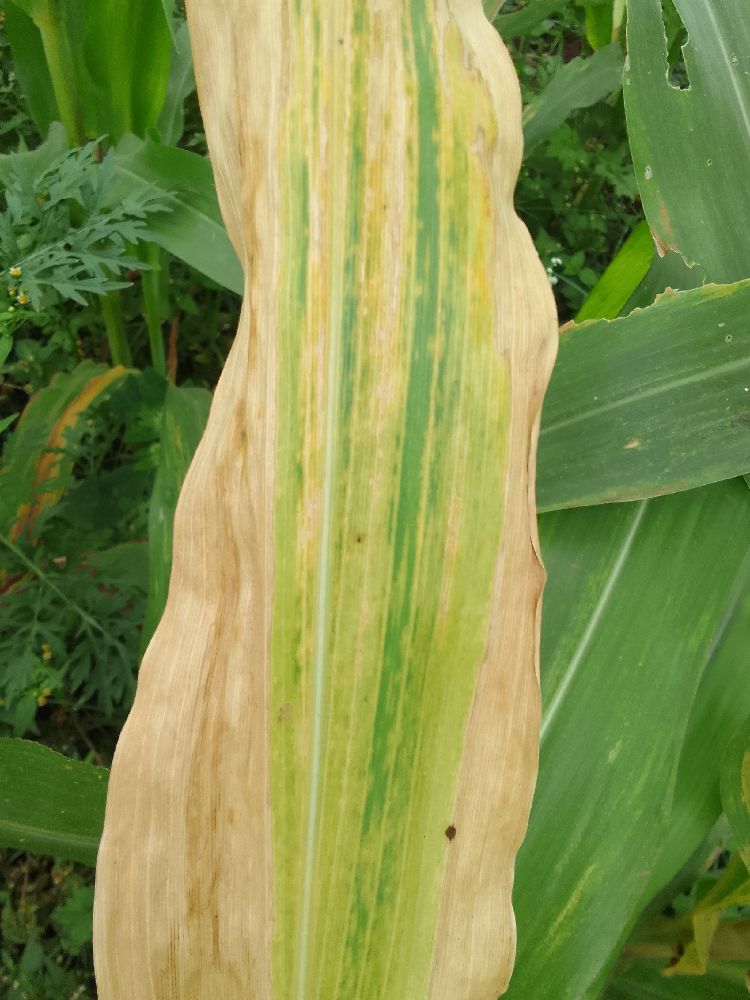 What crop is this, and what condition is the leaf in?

maize, maize lethal necrosis
